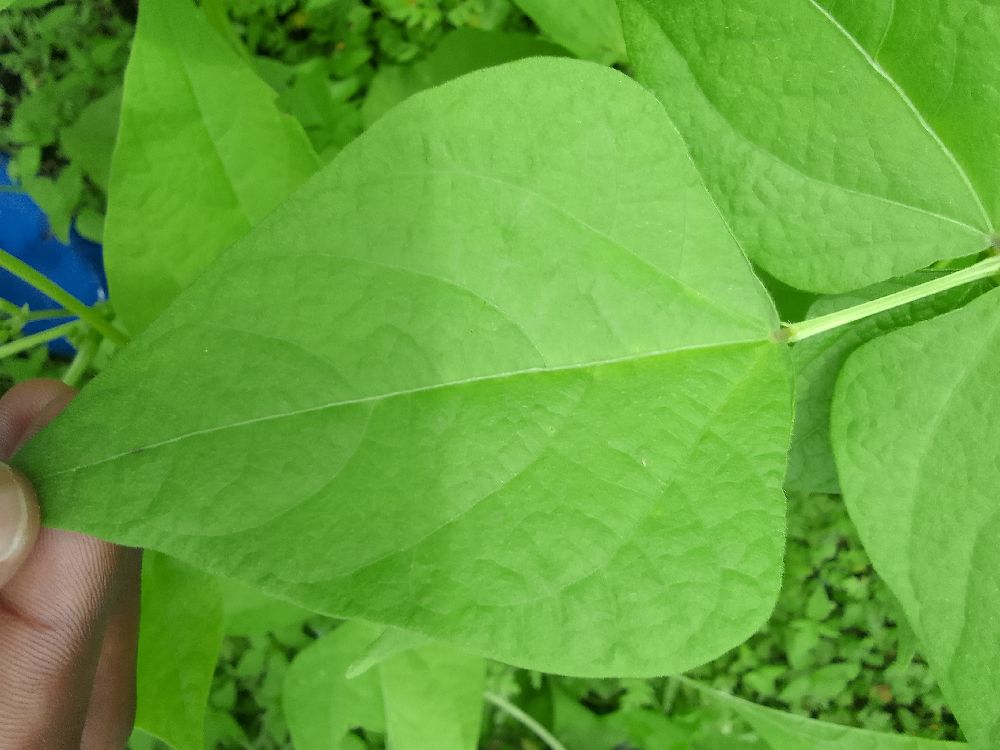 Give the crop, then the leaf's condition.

common bean, healthy
